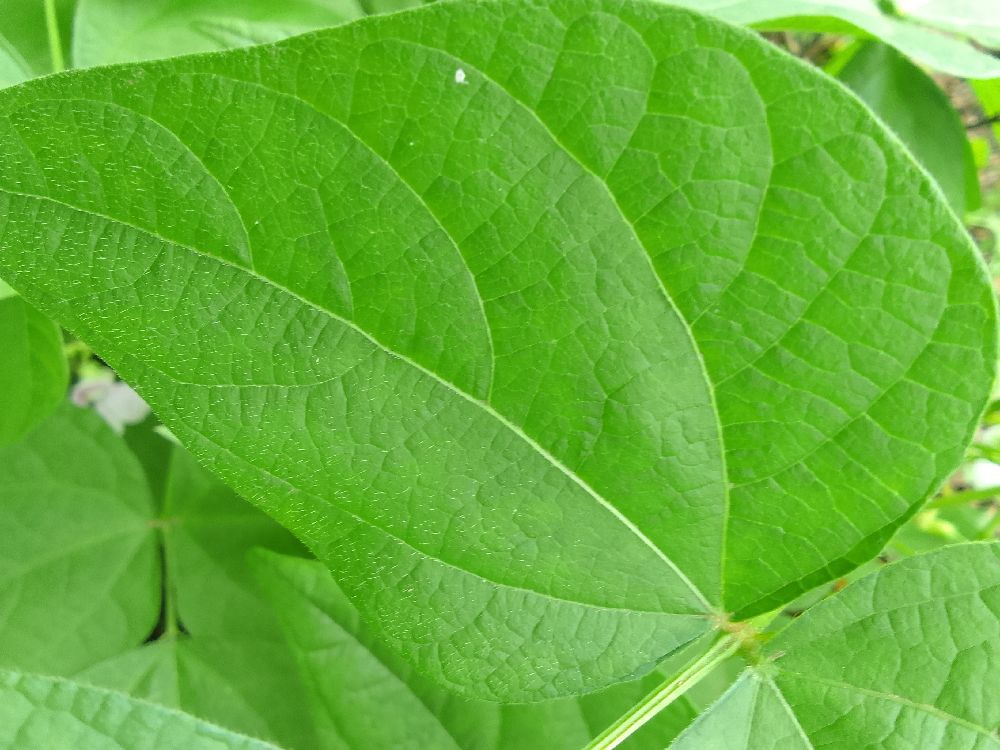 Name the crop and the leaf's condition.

common bean, healthy
